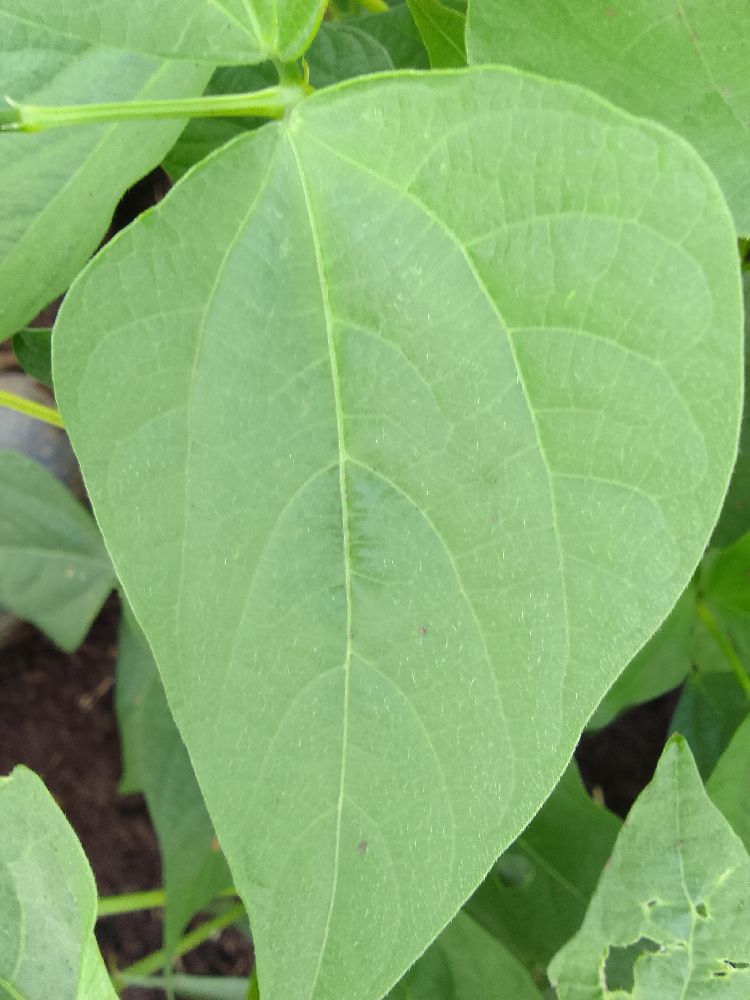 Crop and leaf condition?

common bean, healthy
